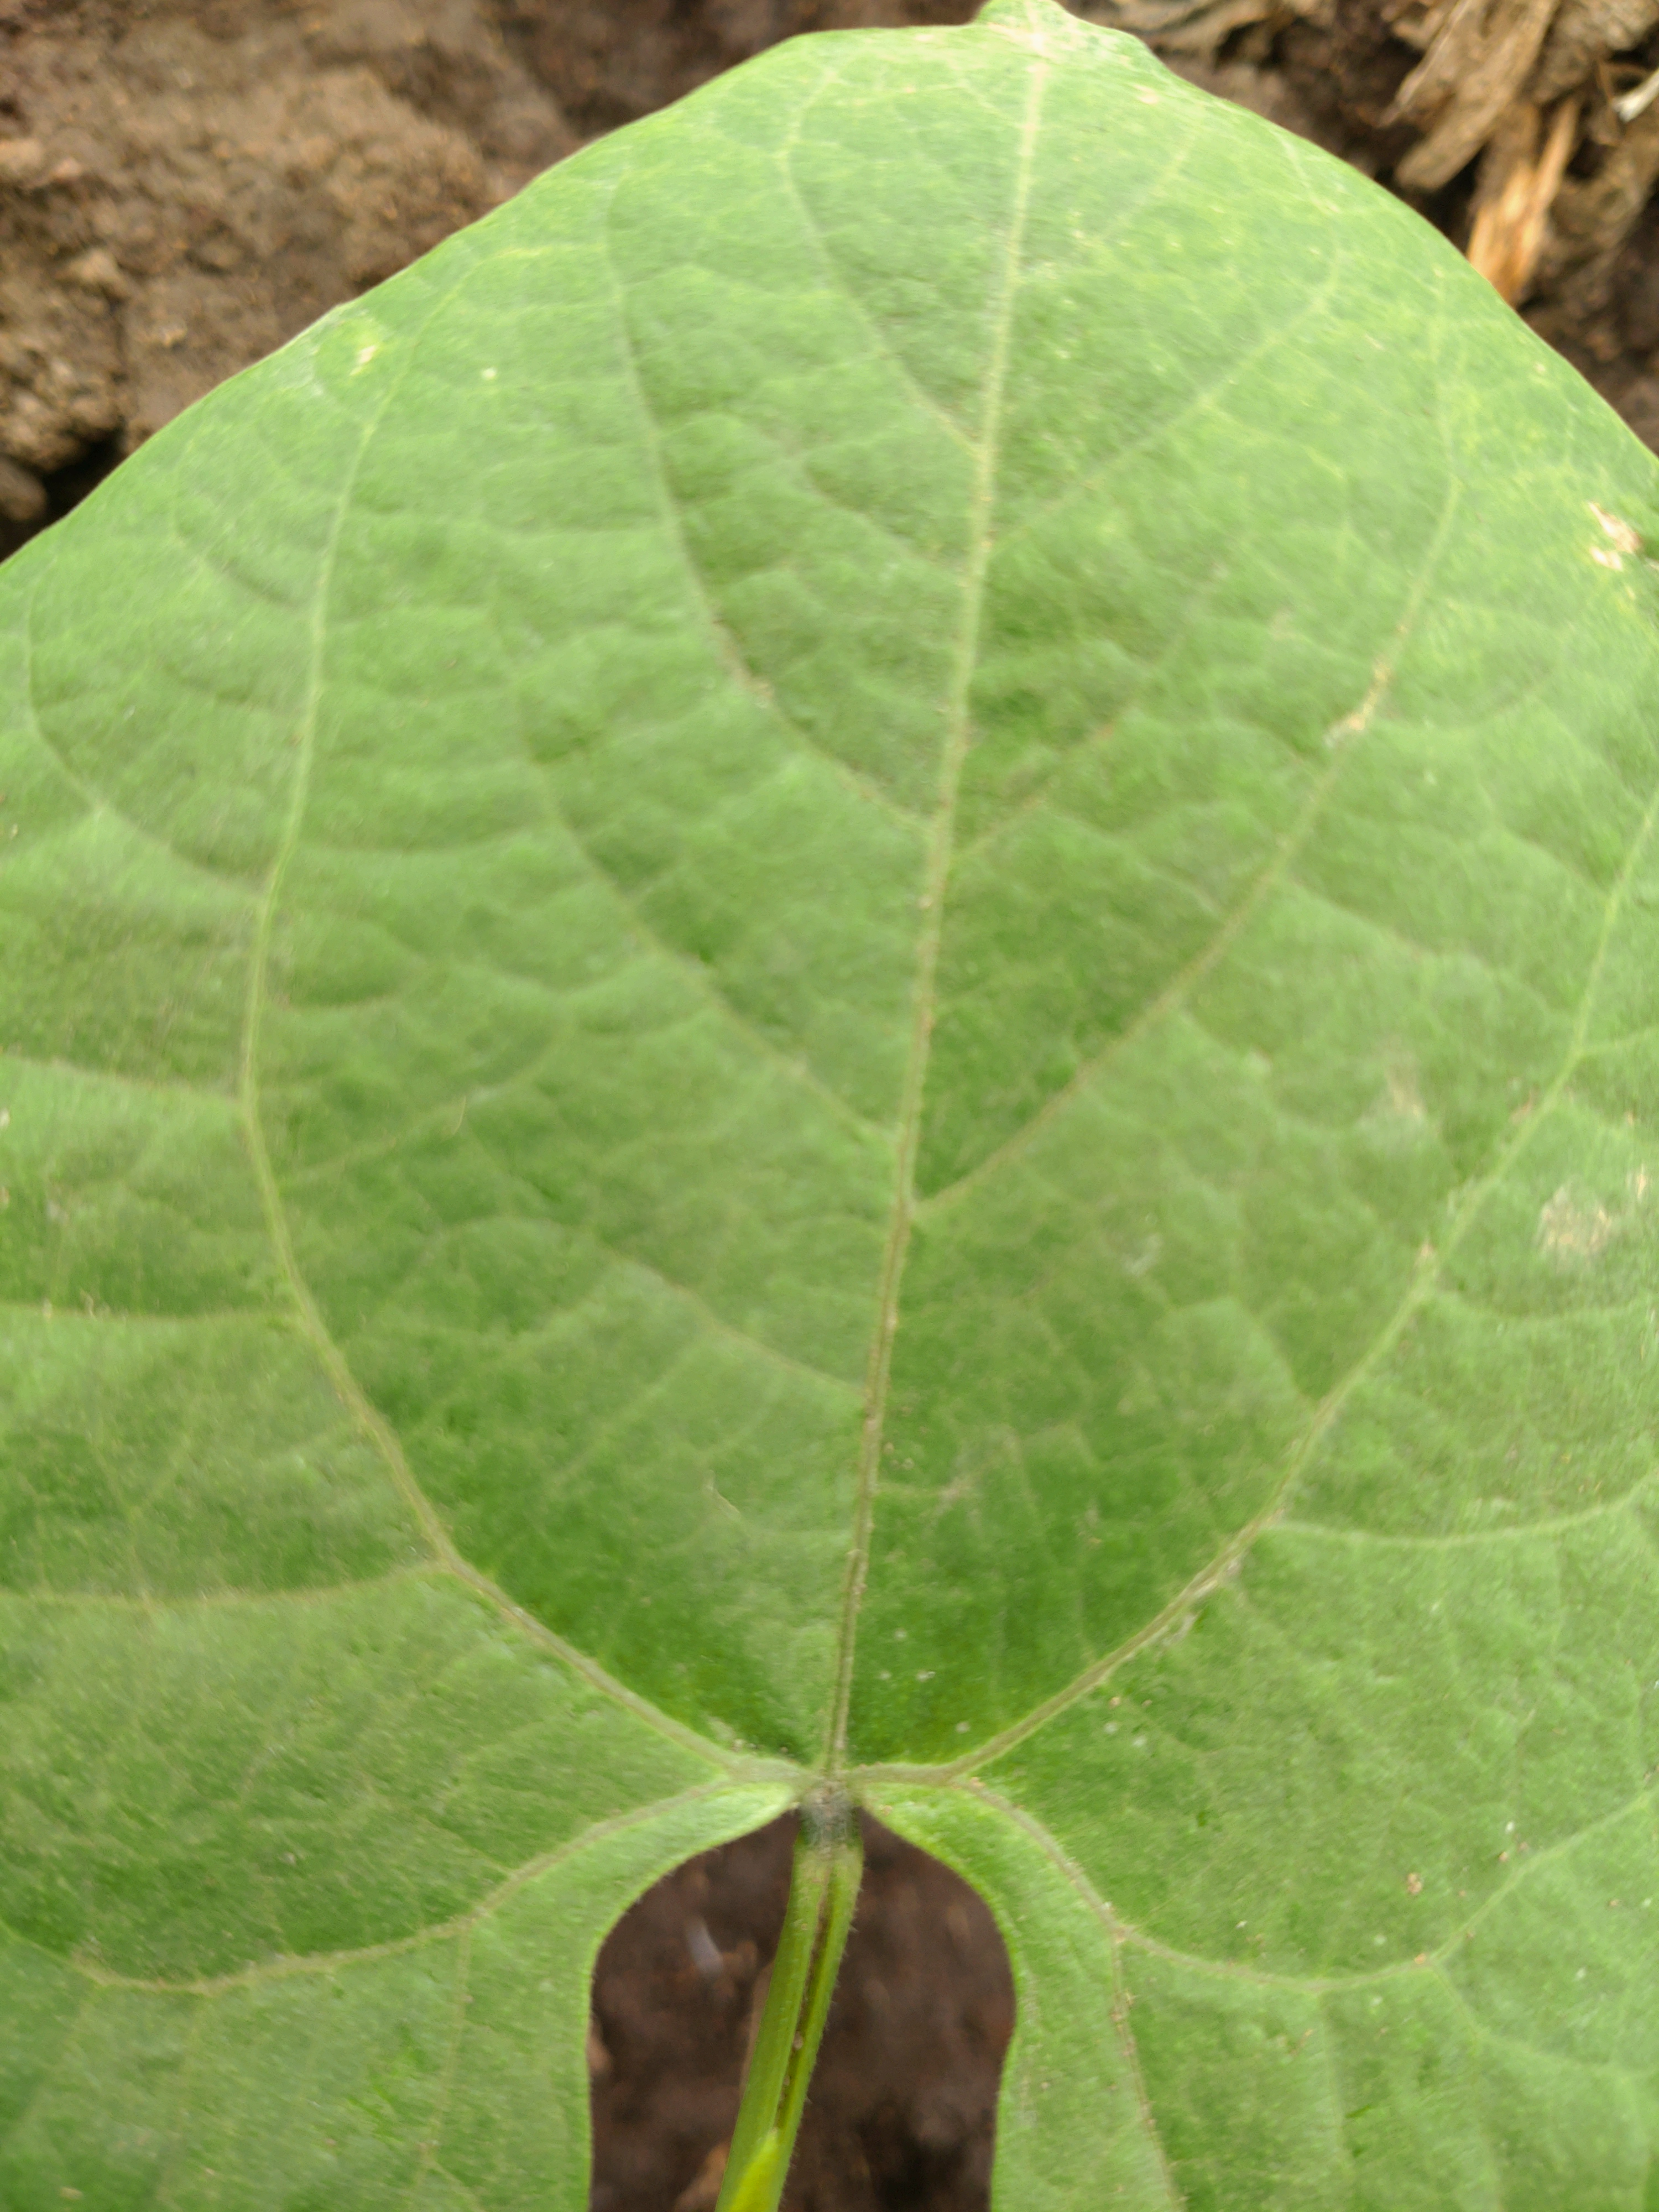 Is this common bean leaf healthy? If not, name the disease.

healthy
